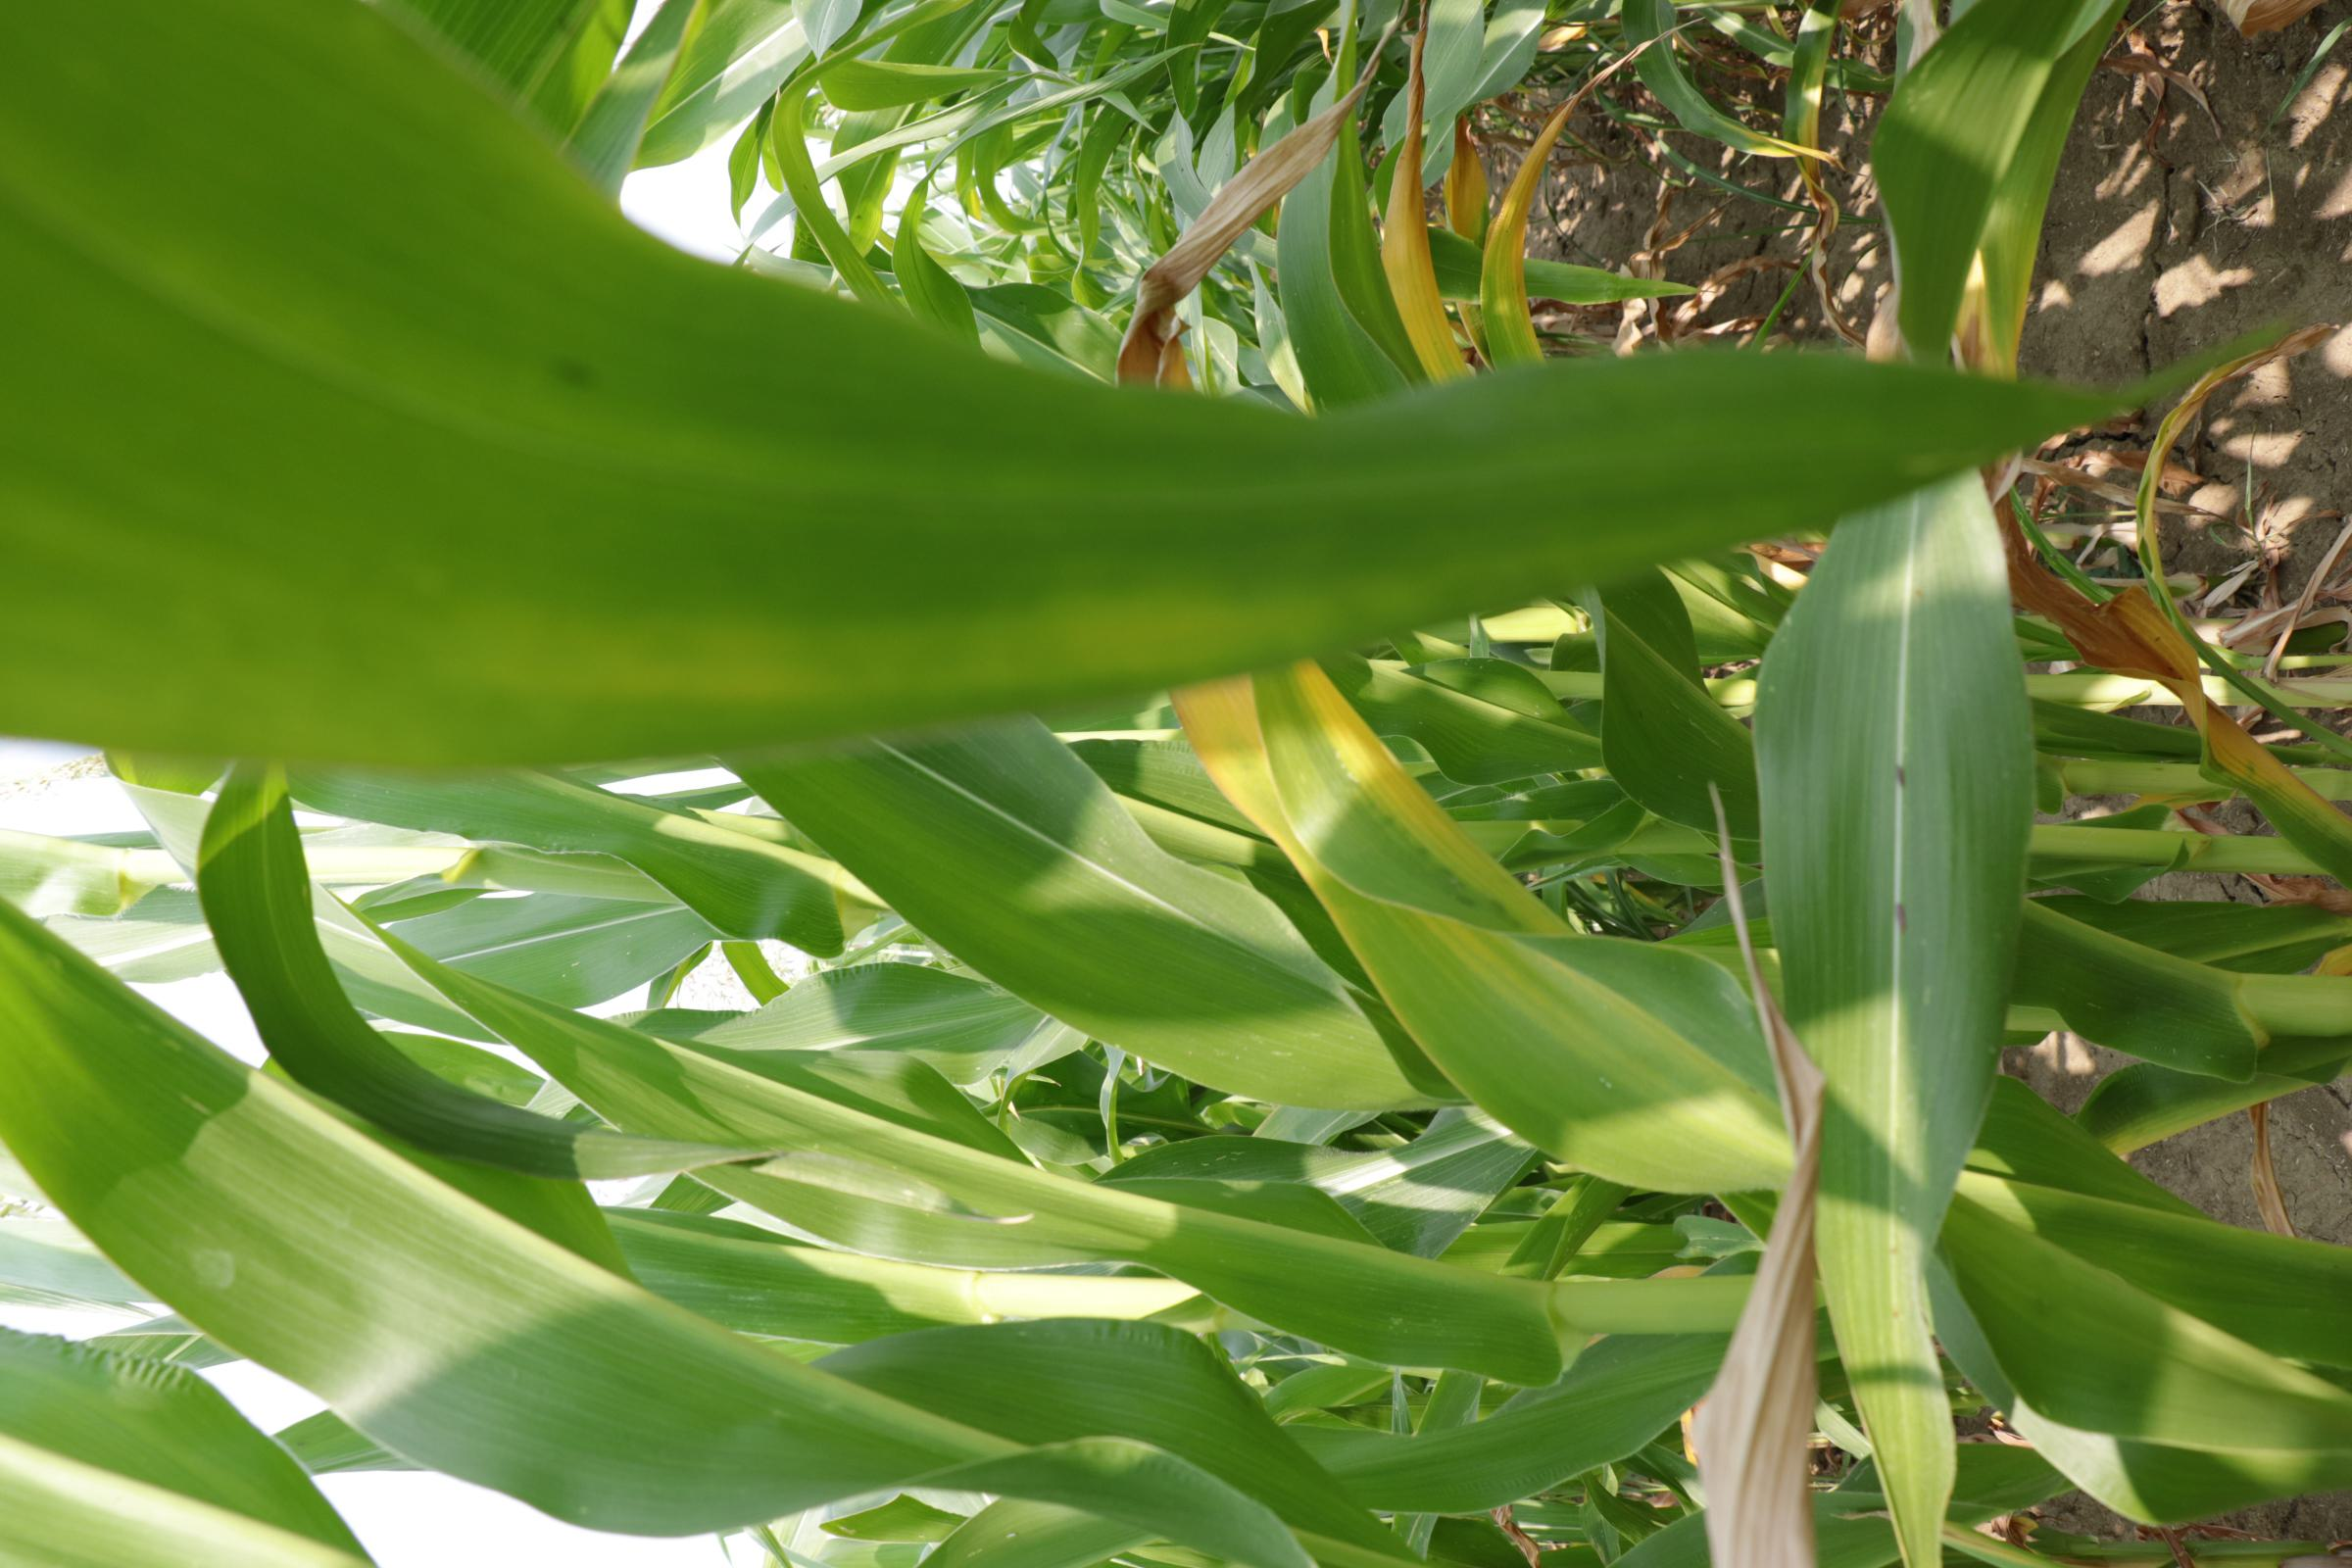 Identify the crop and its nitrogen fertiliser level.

maize, full nitrogen fertilisation
